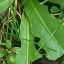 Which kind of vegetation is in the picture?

structured weed
